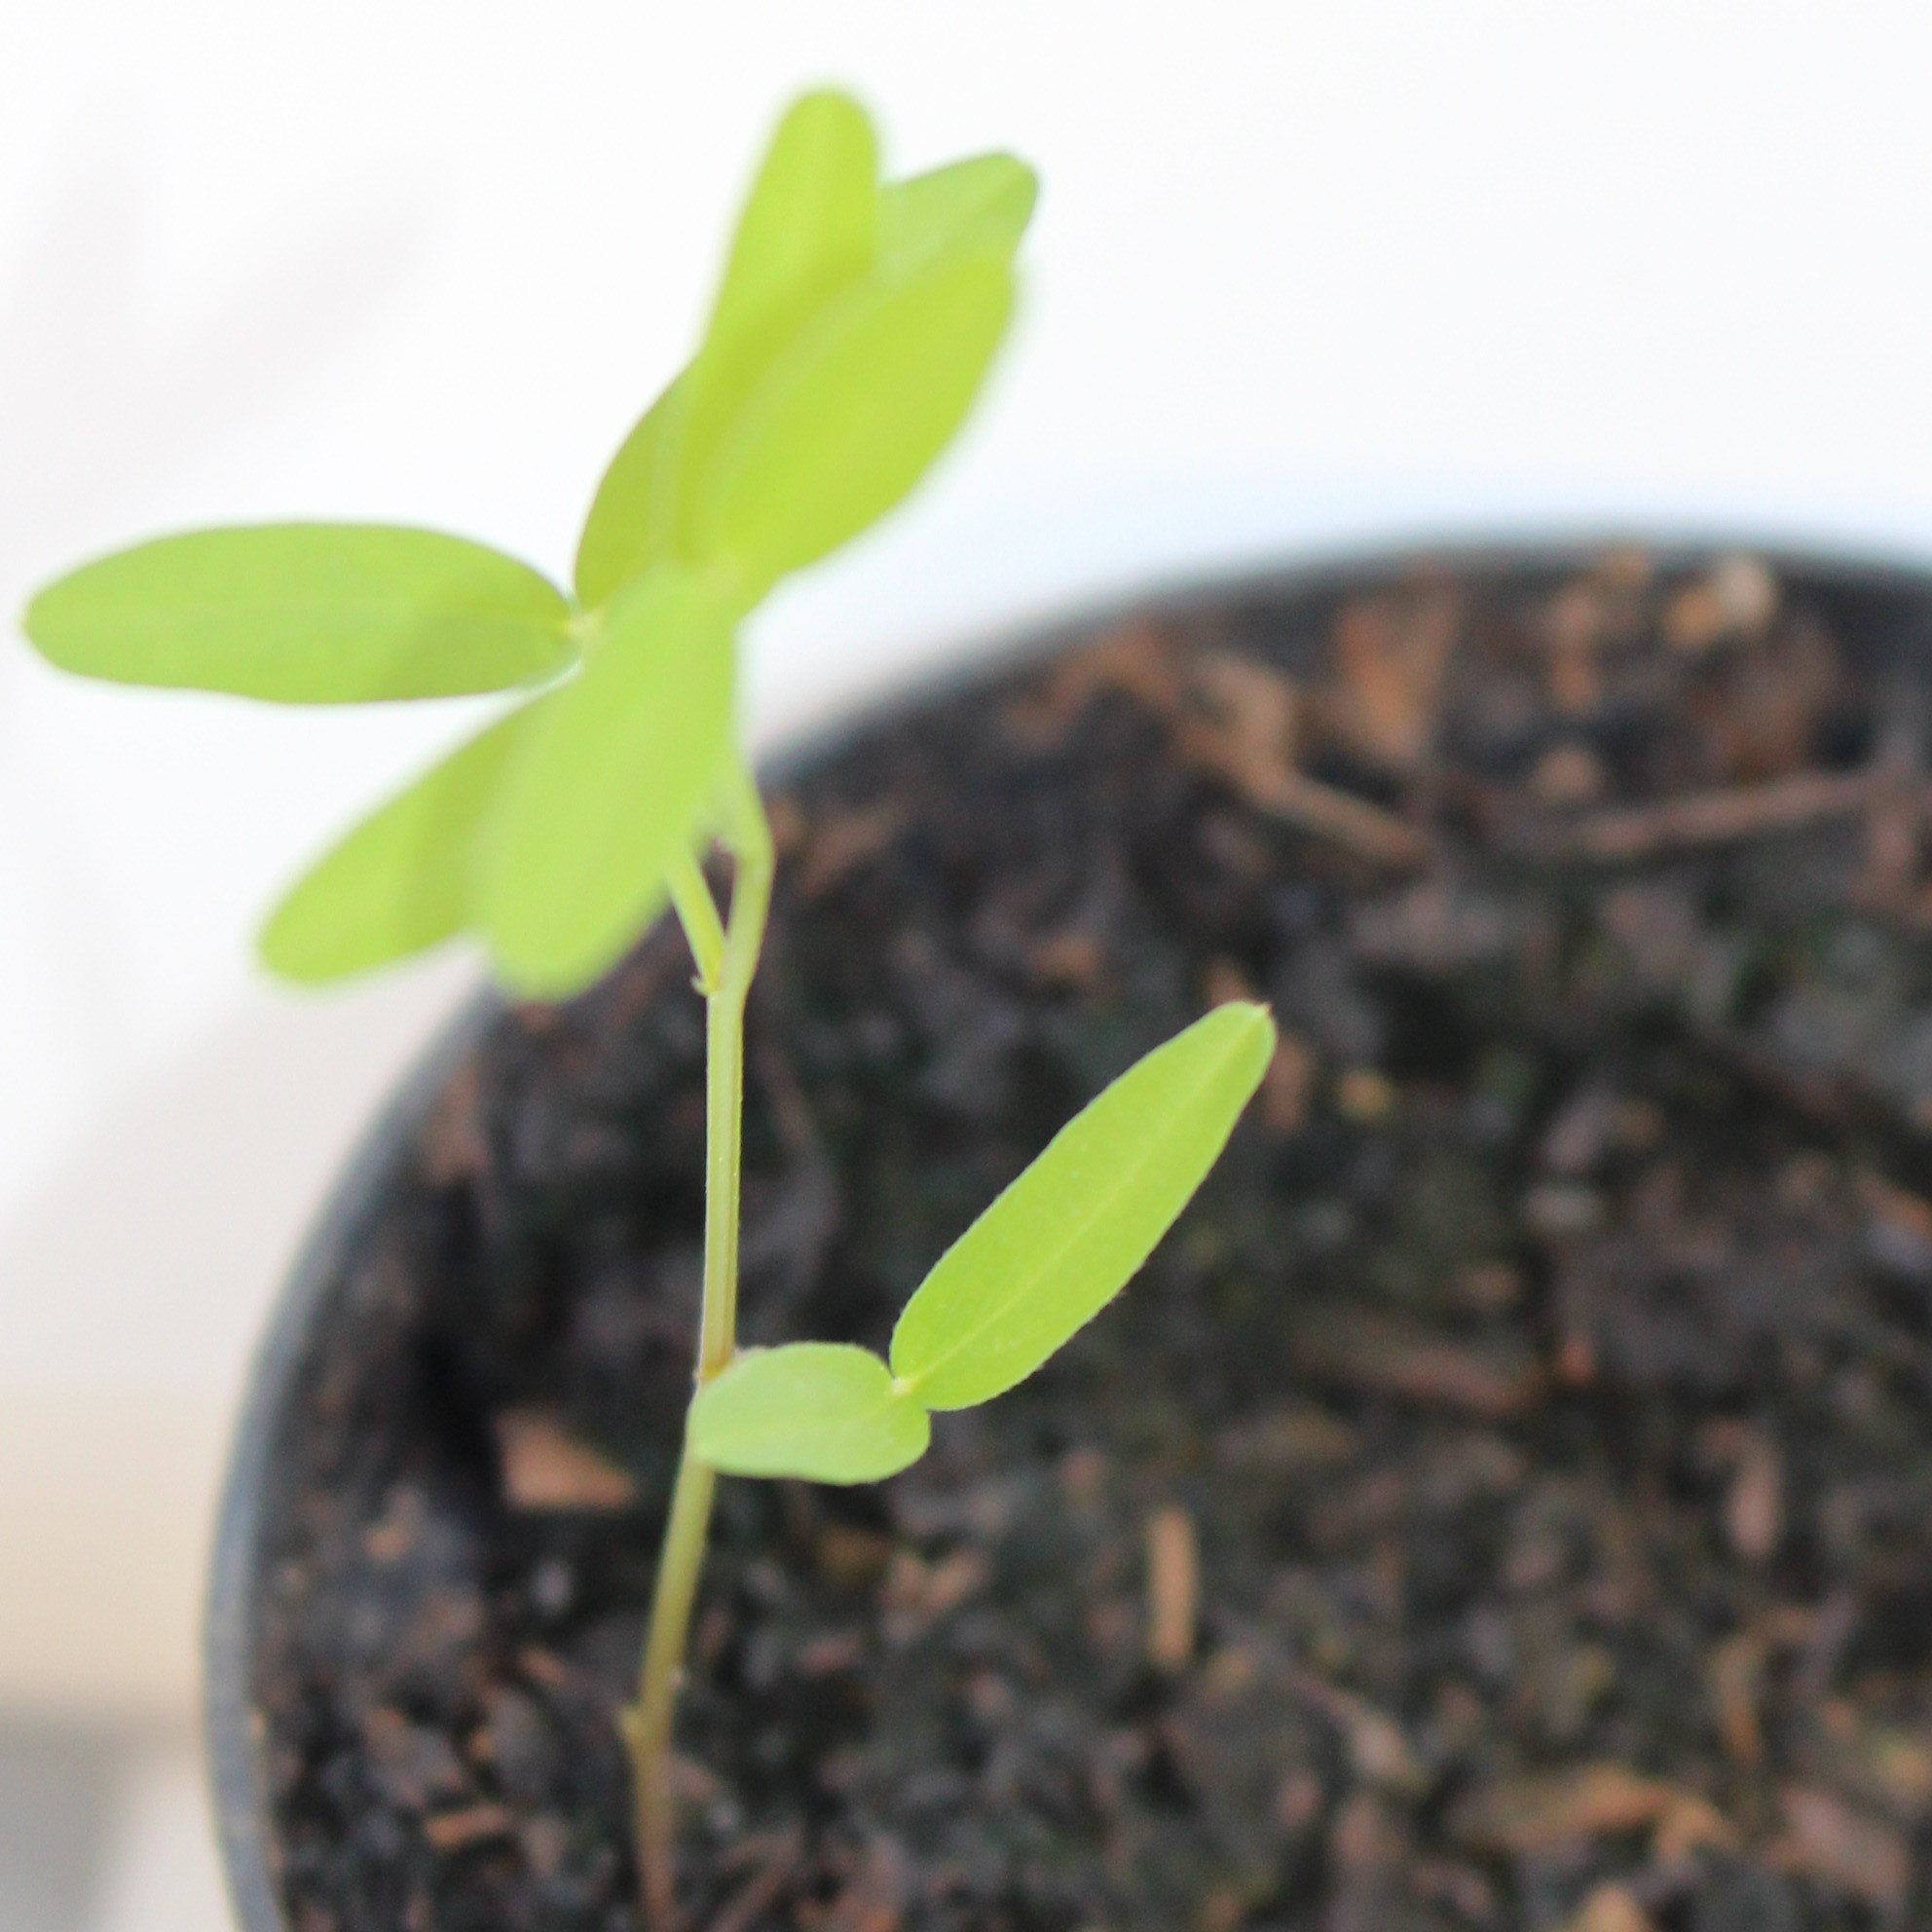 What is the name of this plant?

Vicia sativa
